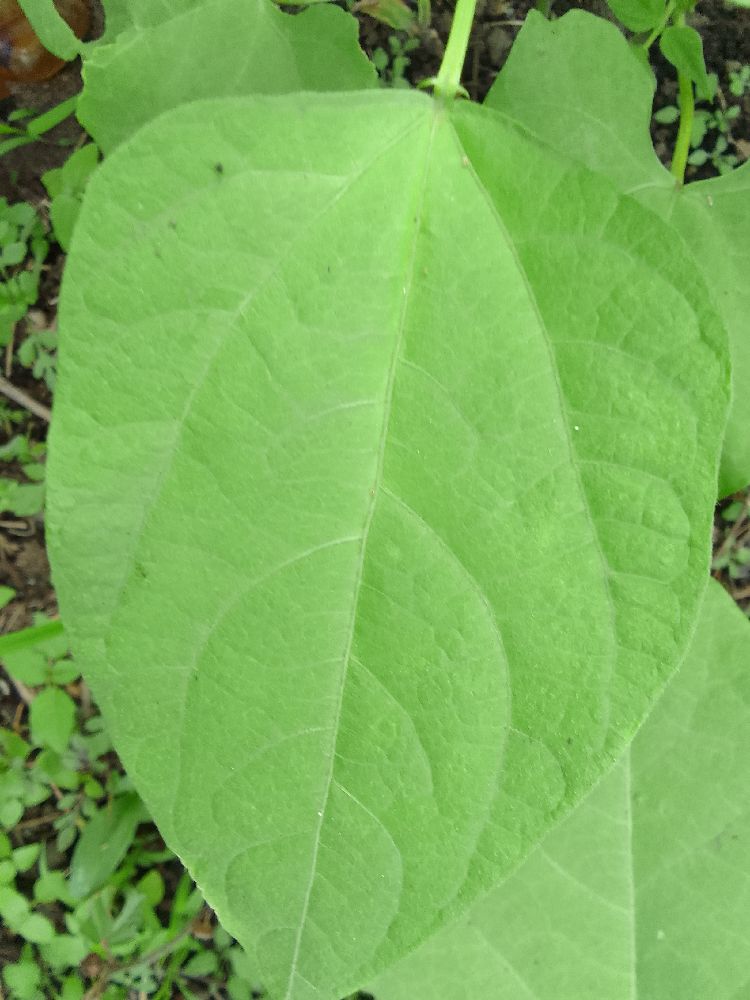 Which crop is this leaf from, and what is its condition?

common bean, healthy
